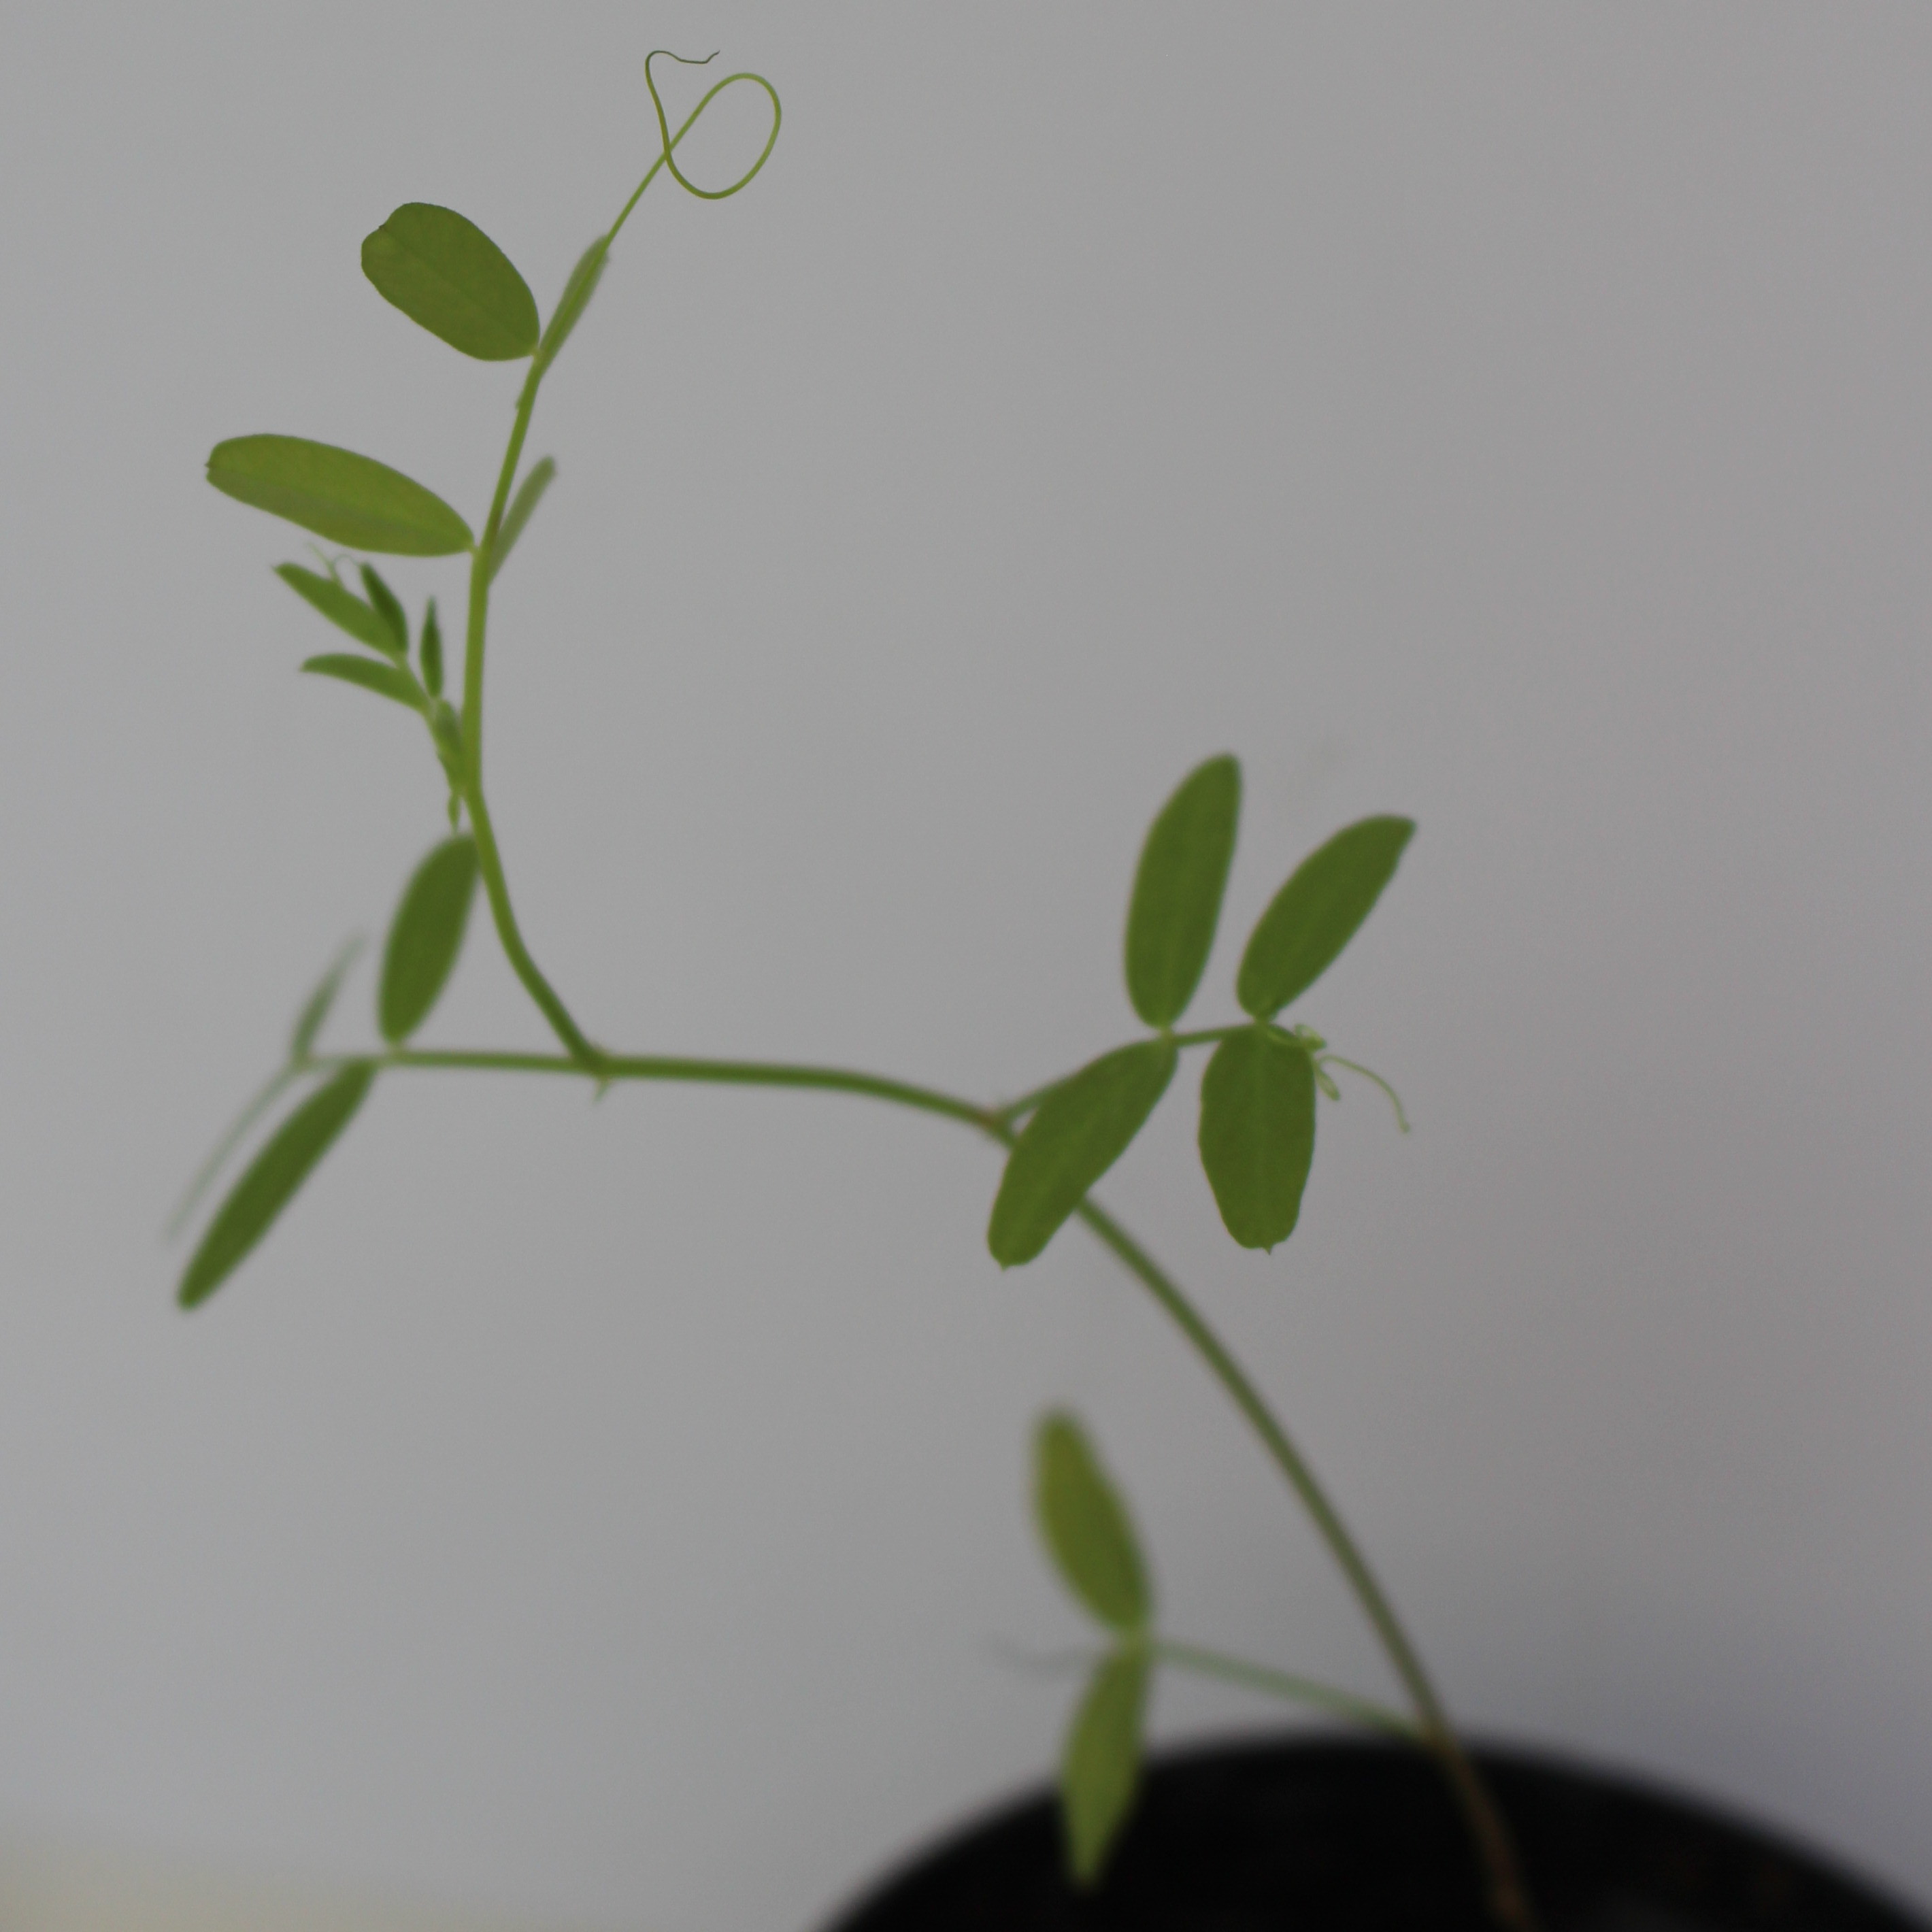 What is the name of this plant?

Vicia sativa
